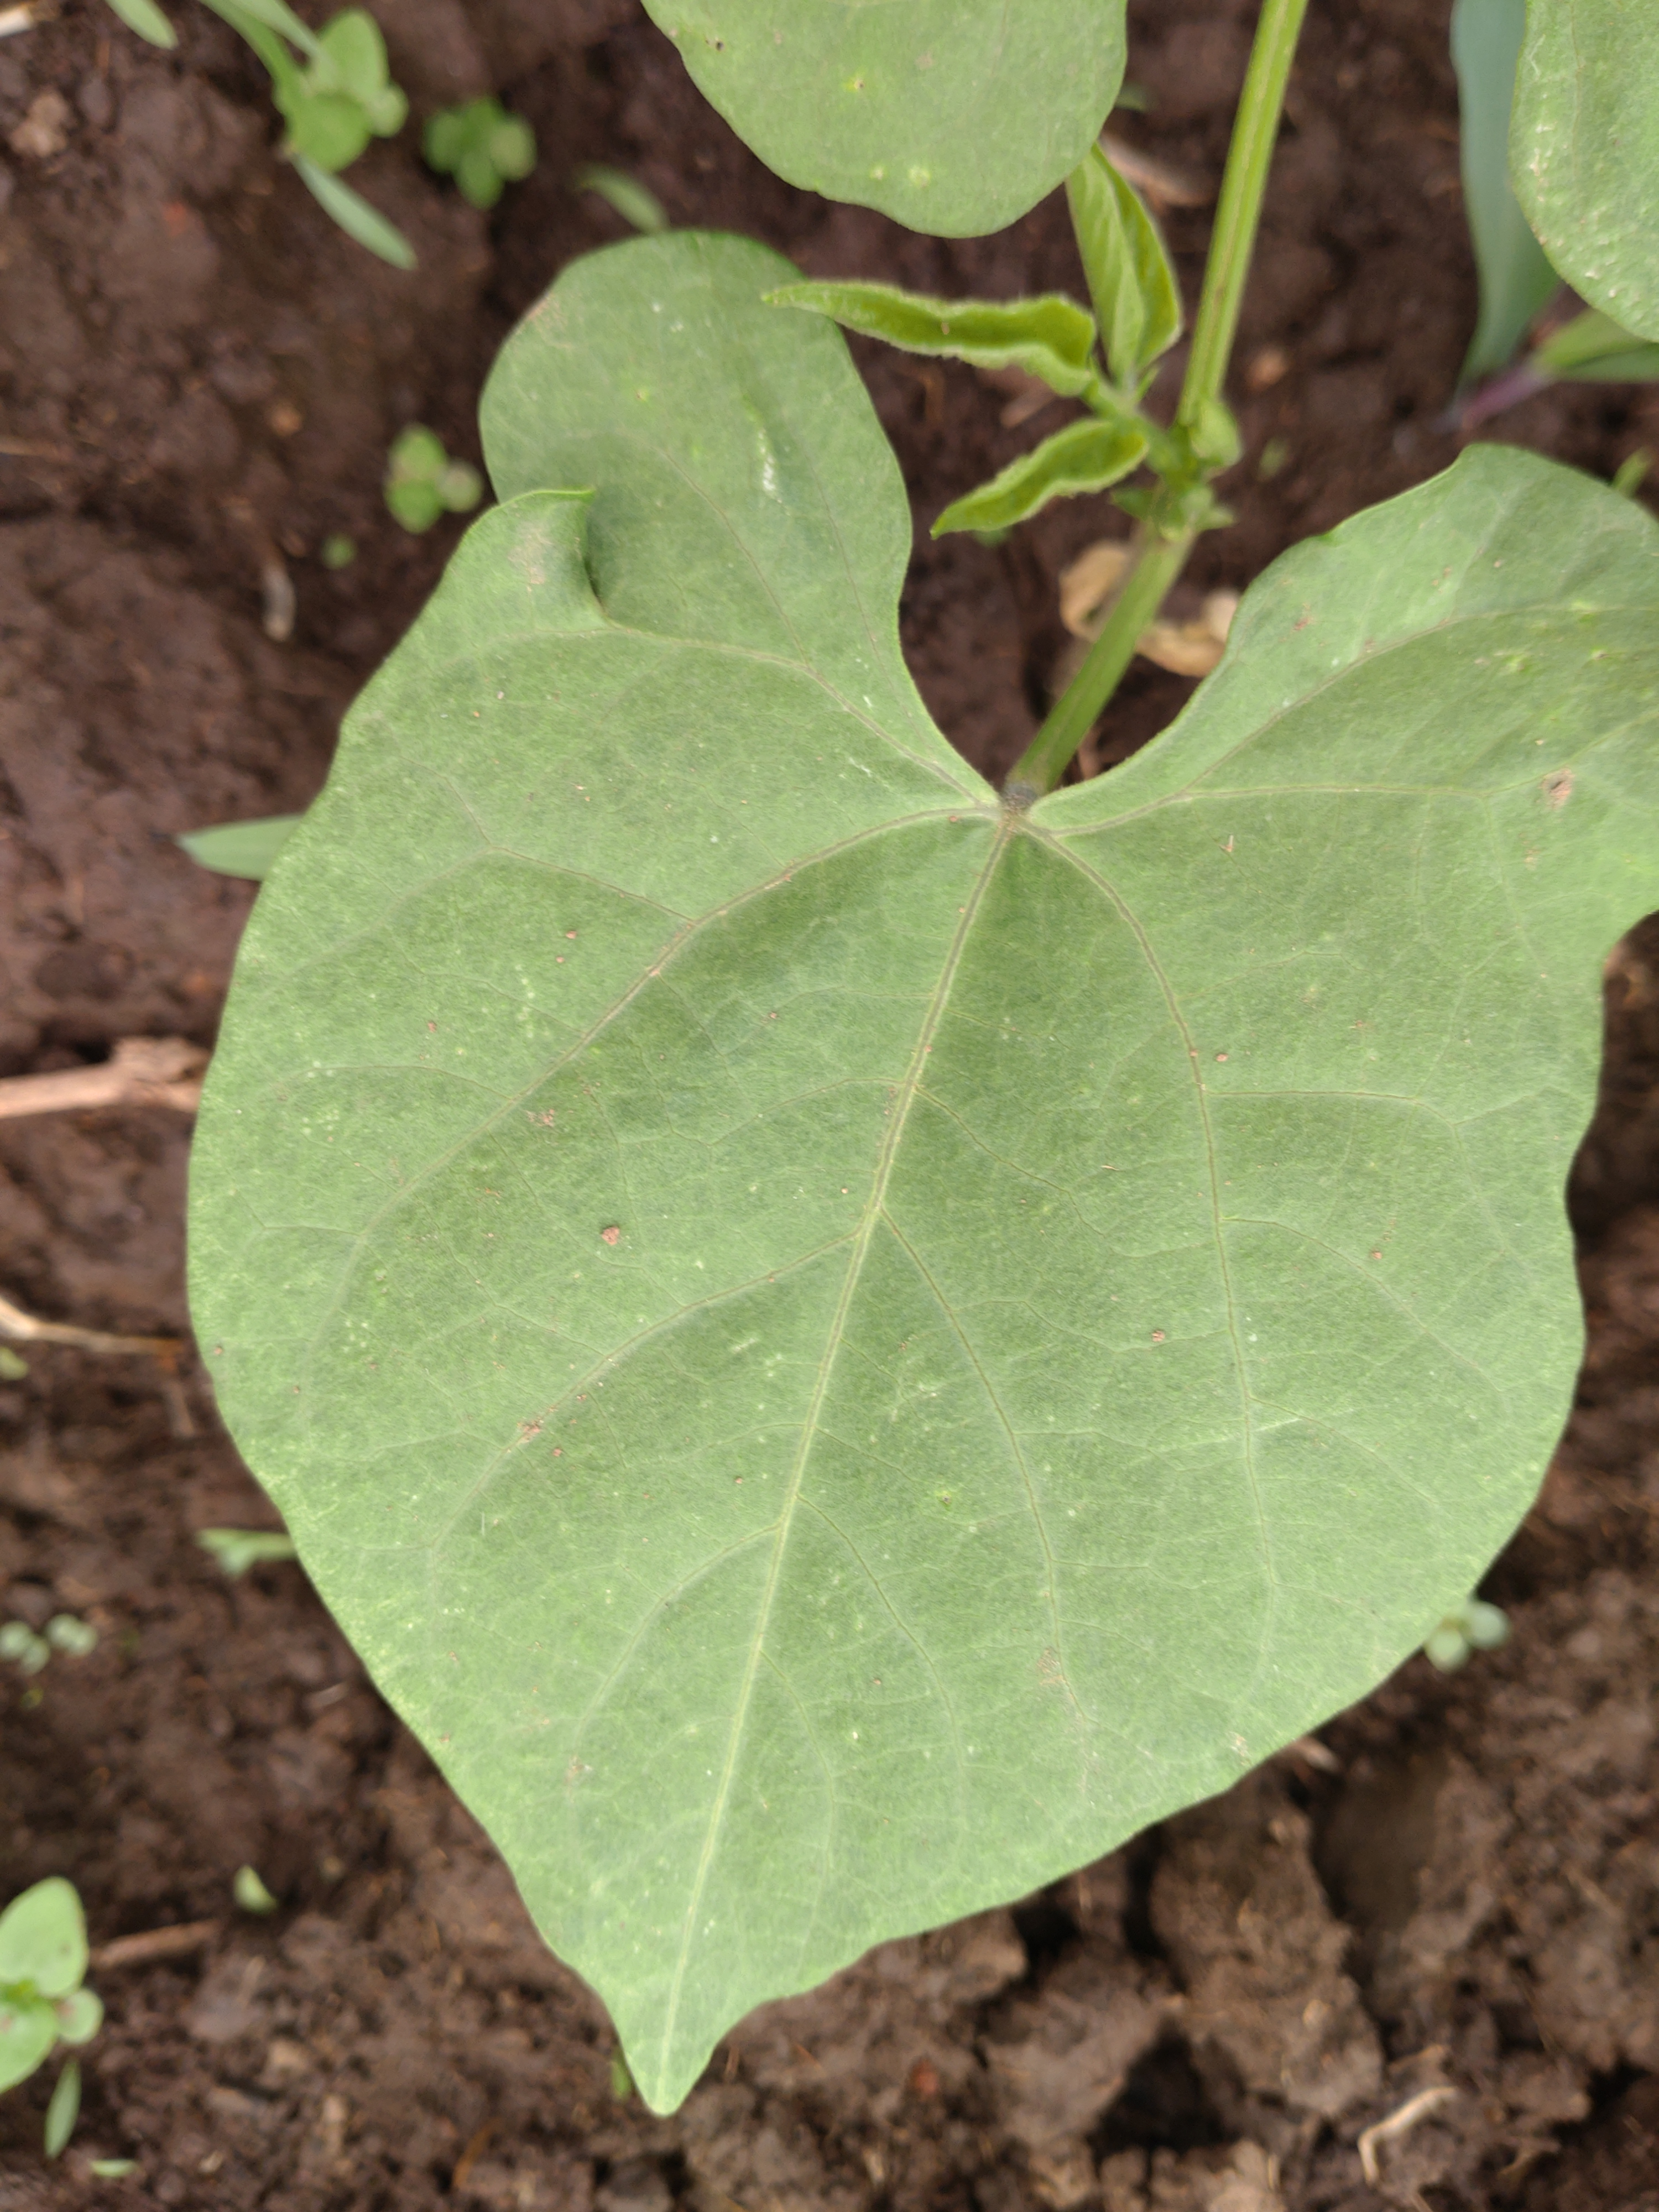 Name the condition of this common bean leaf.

healthy
